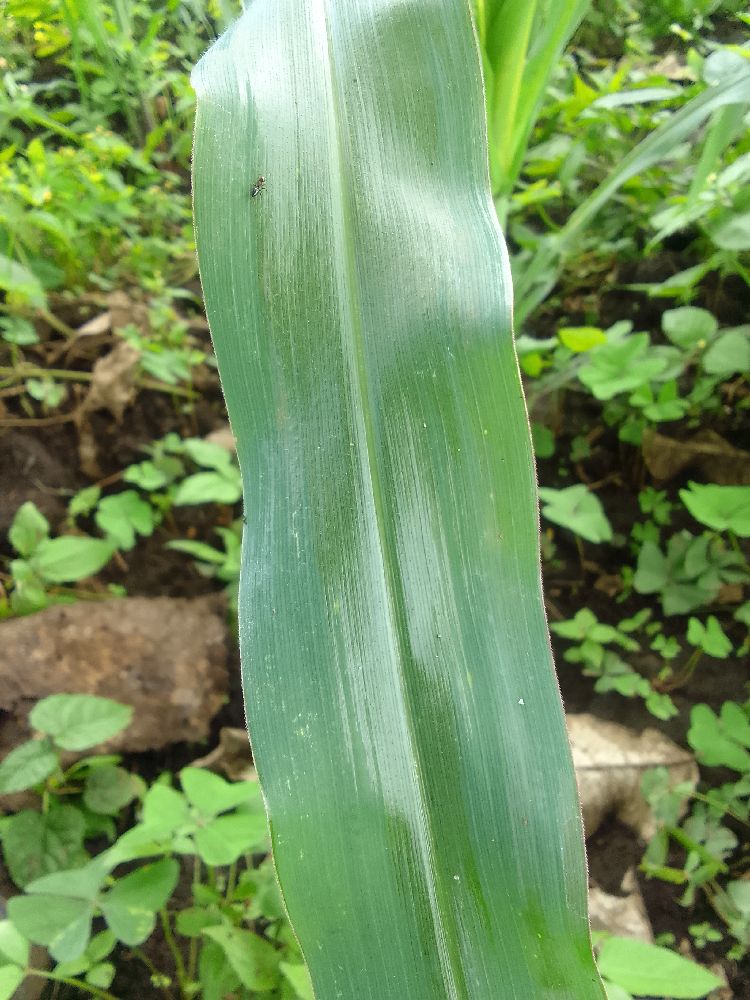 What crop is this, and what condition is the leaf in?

maize, healthy
